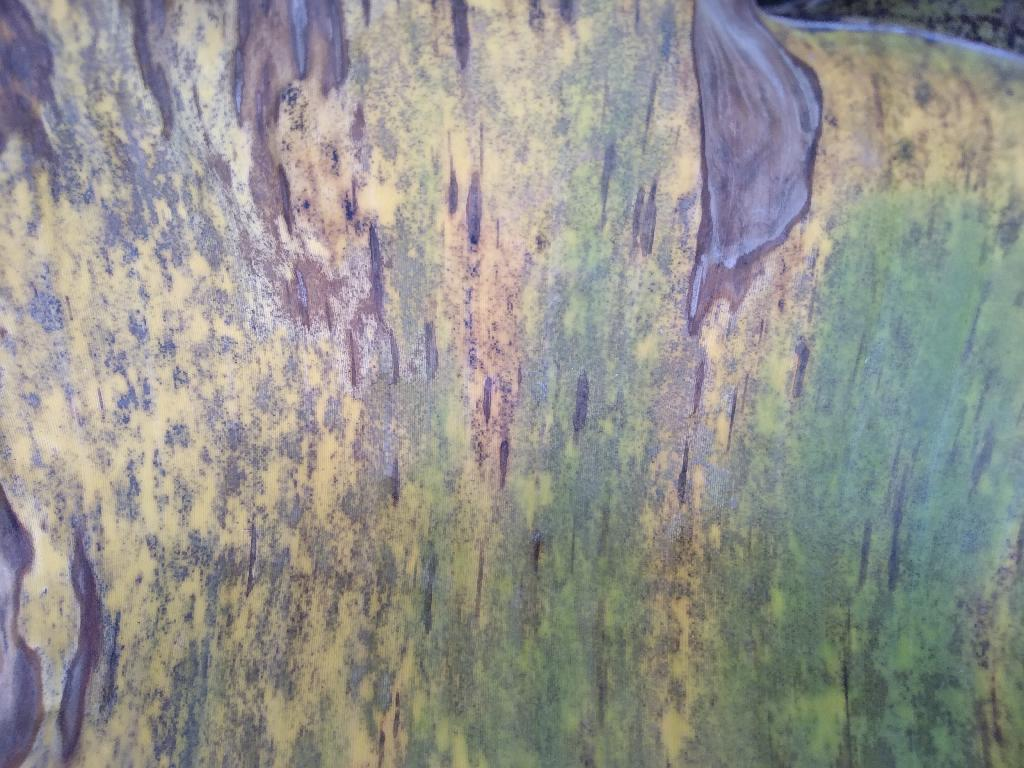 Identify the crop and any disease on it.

banana, black sigatoka
